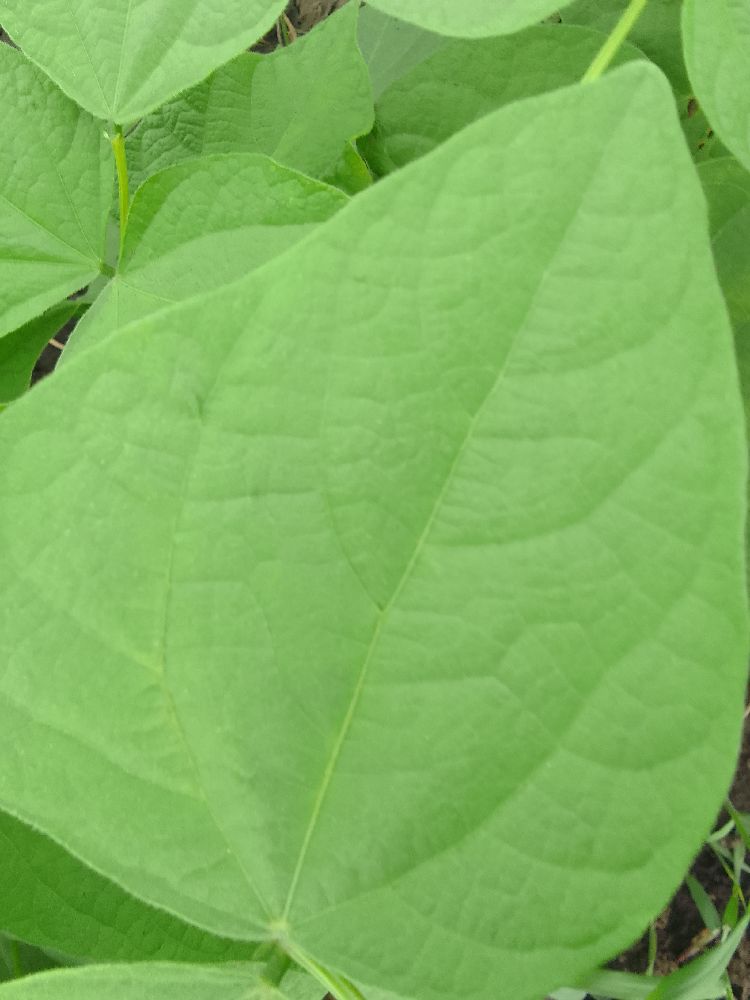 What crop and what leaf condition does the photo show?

common bean, healthy
